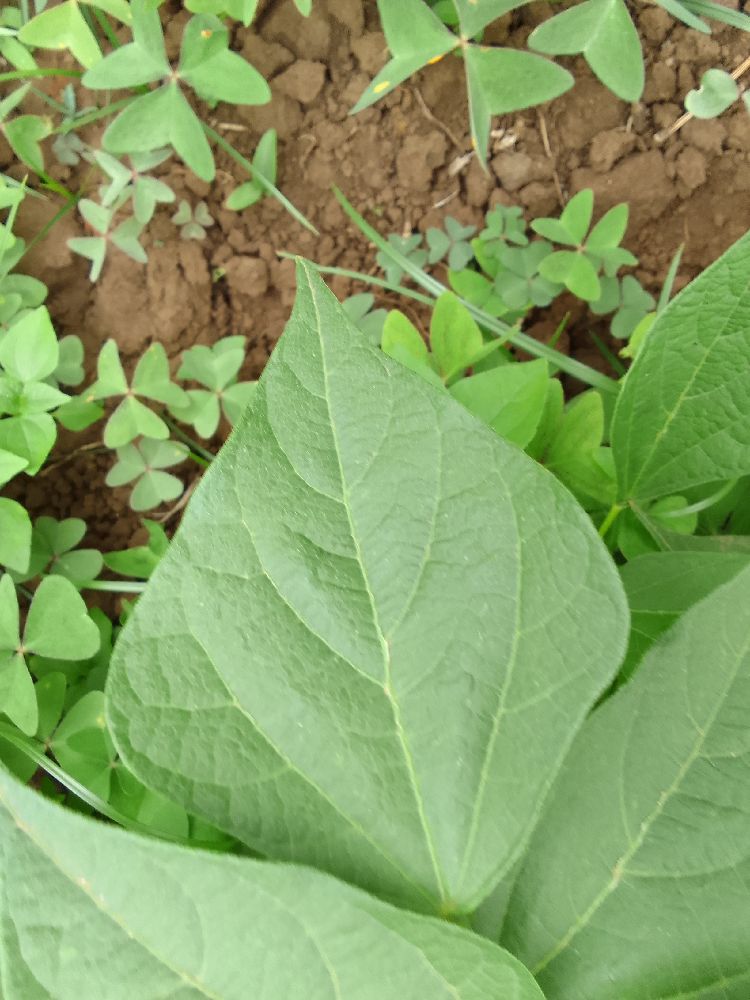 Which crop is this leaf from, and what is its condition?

common bean, healthy
